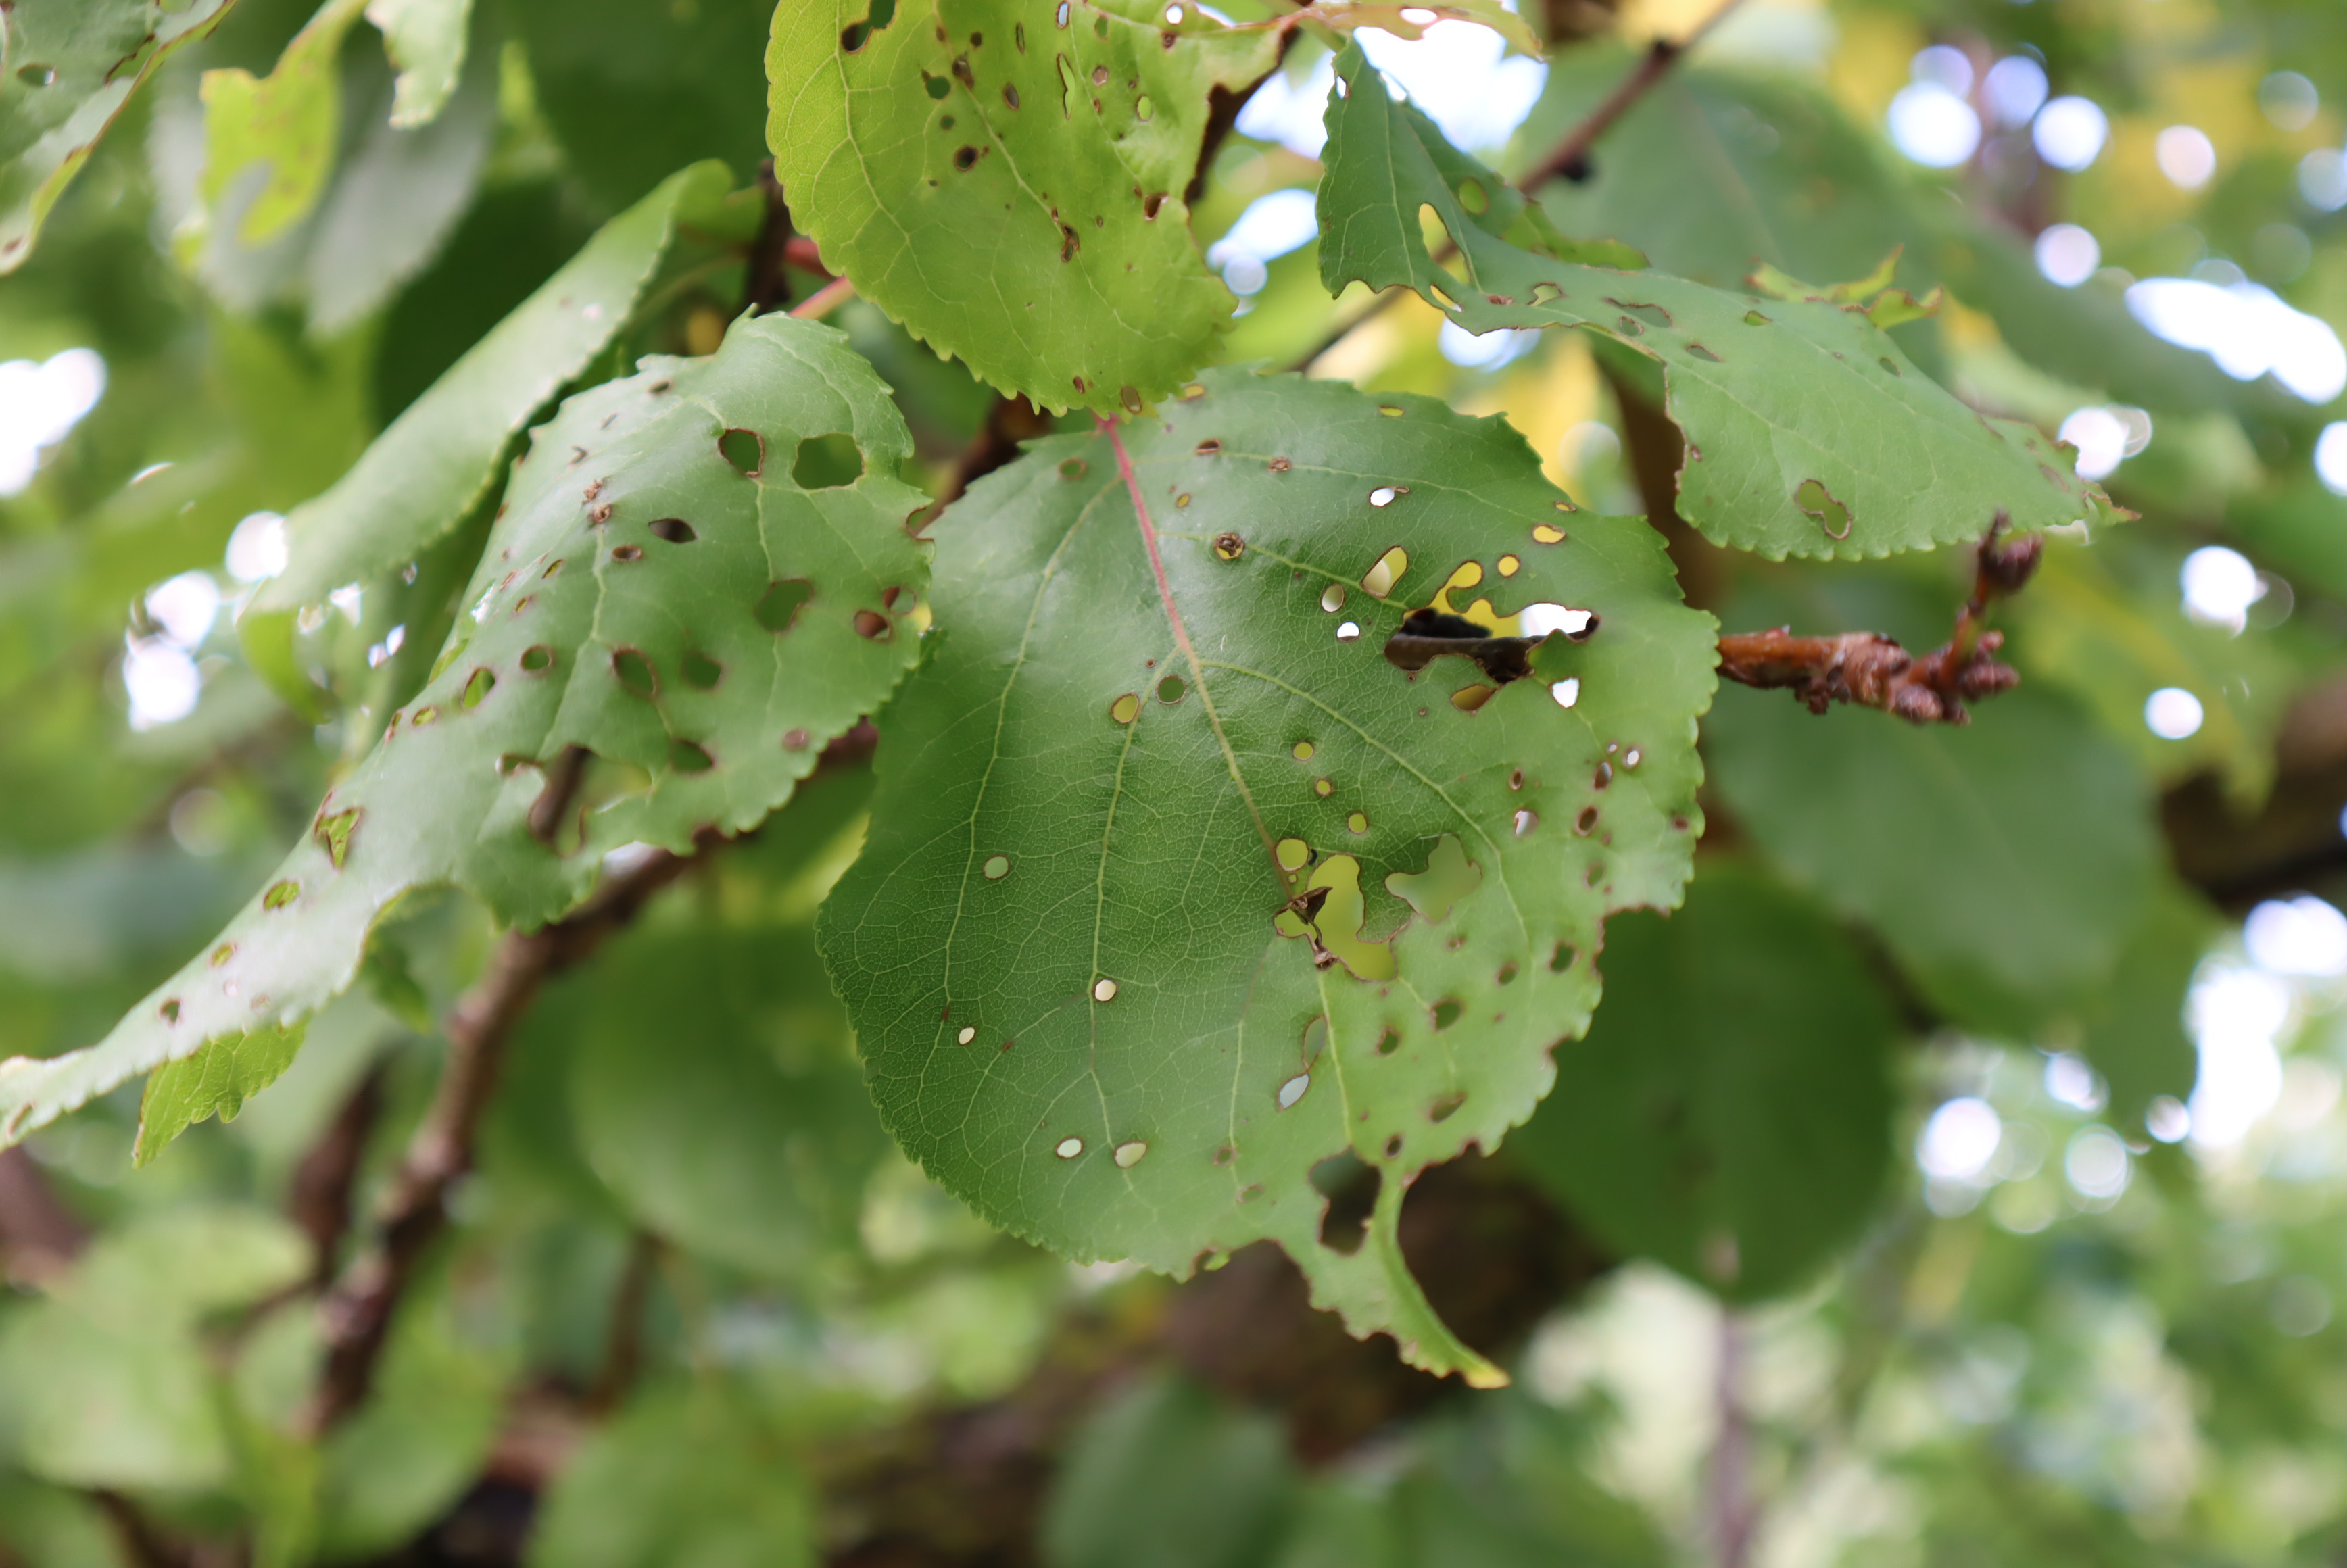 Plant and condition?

plum, shot hole disease
